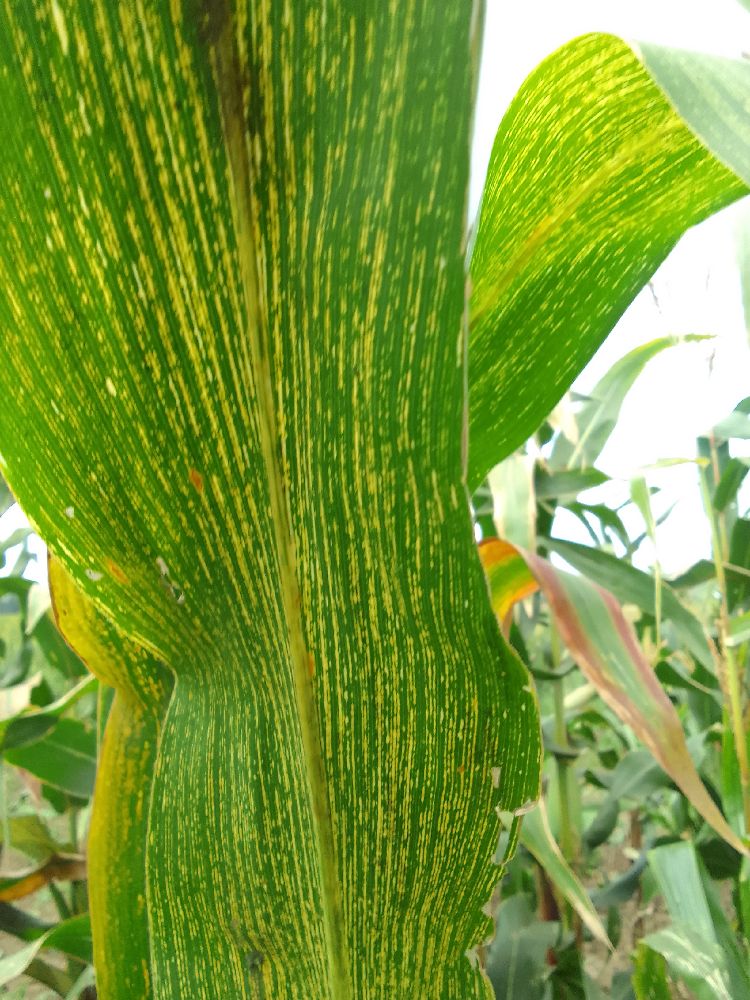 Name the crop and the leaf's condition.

maize, maize streak virus
